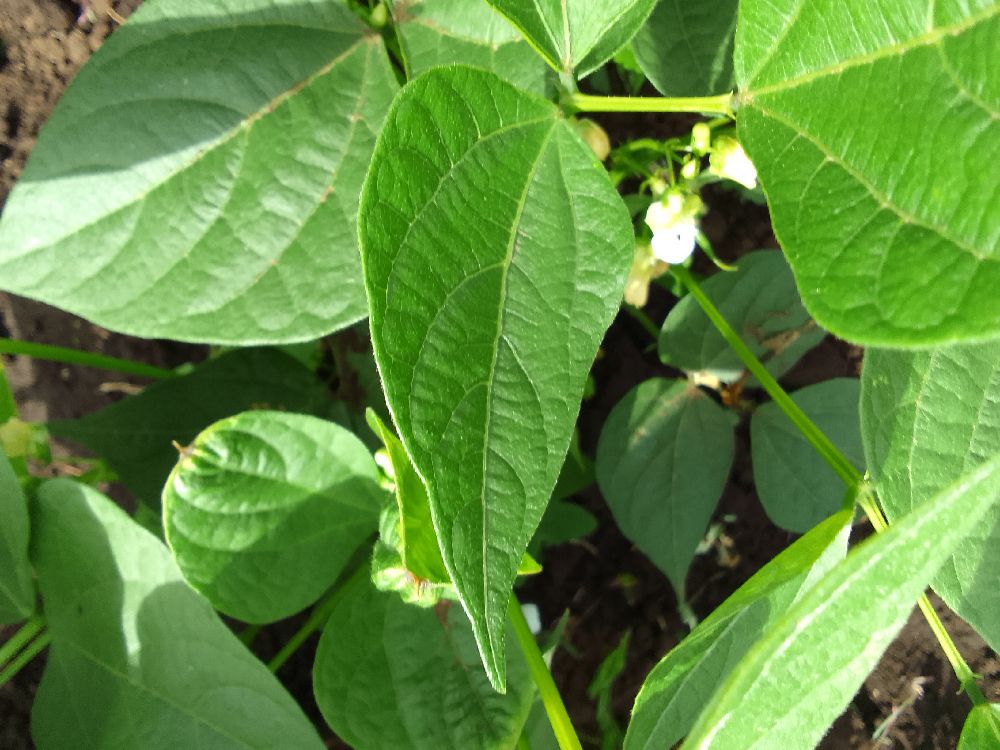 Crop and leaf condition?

common bean, healthy
